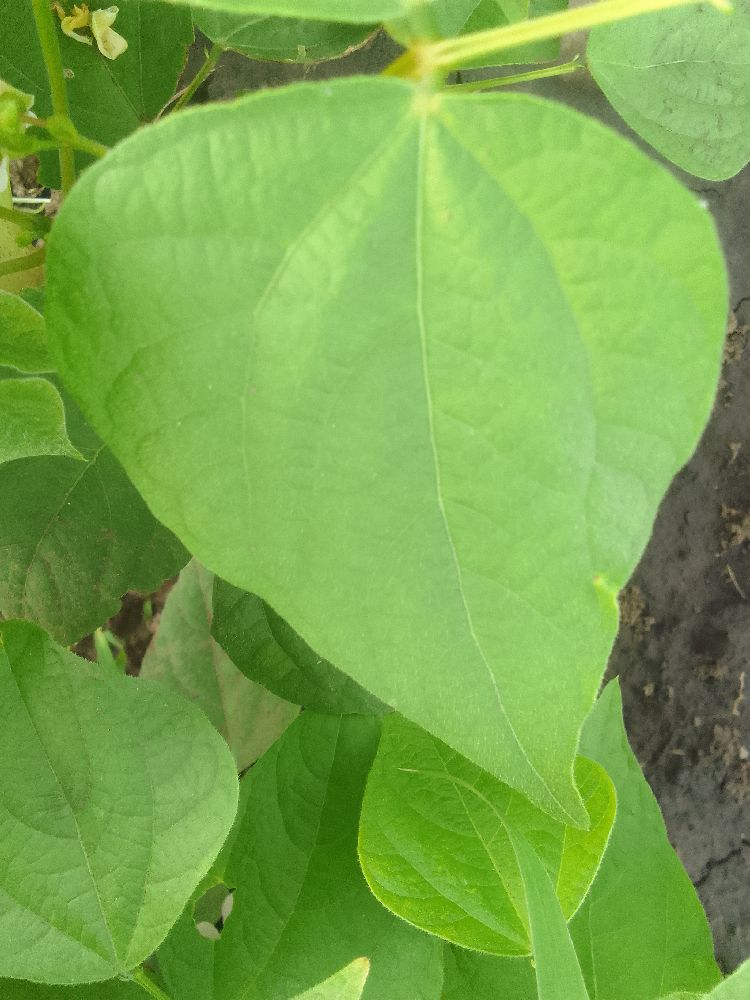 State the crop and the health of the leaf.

common bean, healthy
